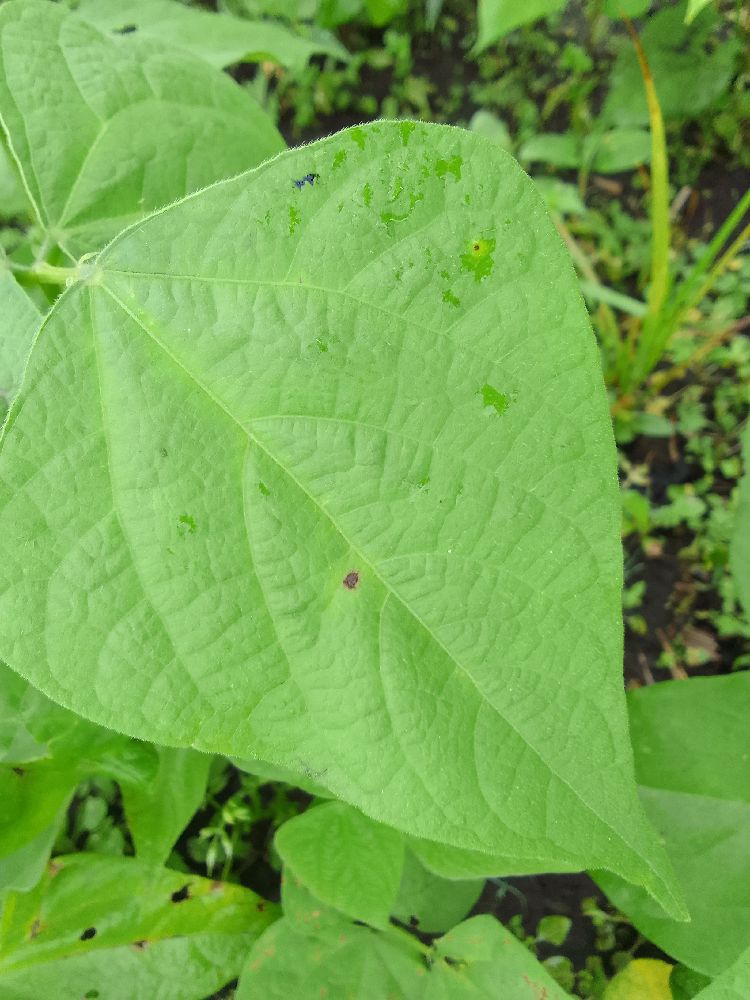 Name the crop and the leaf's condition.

common bean, healthy
